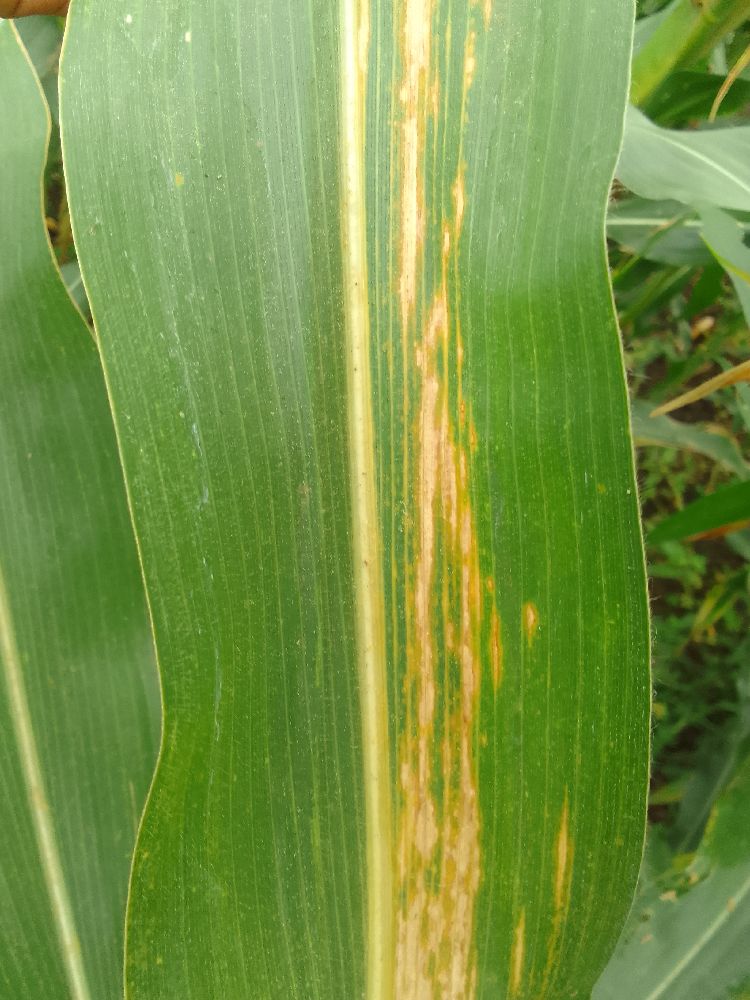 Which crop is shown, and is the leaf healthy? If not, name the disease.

maize, maize lethal necrosis
